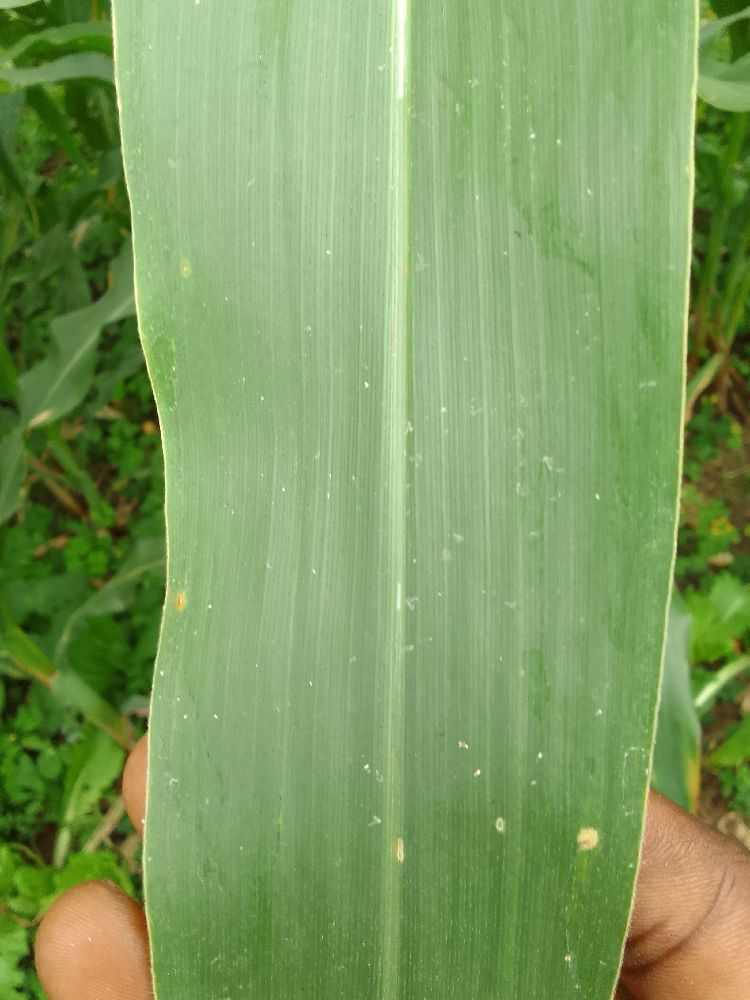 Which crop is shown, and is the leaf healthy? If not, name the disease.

maize, healthy
